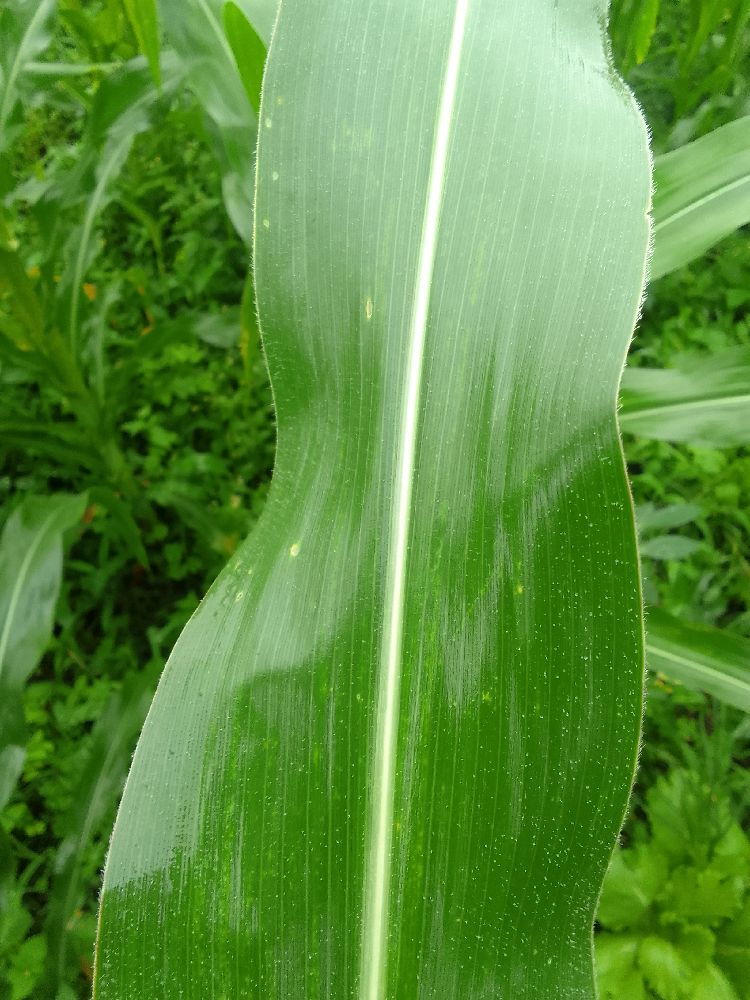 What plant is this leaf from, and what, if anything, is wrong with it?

maize, healthy
